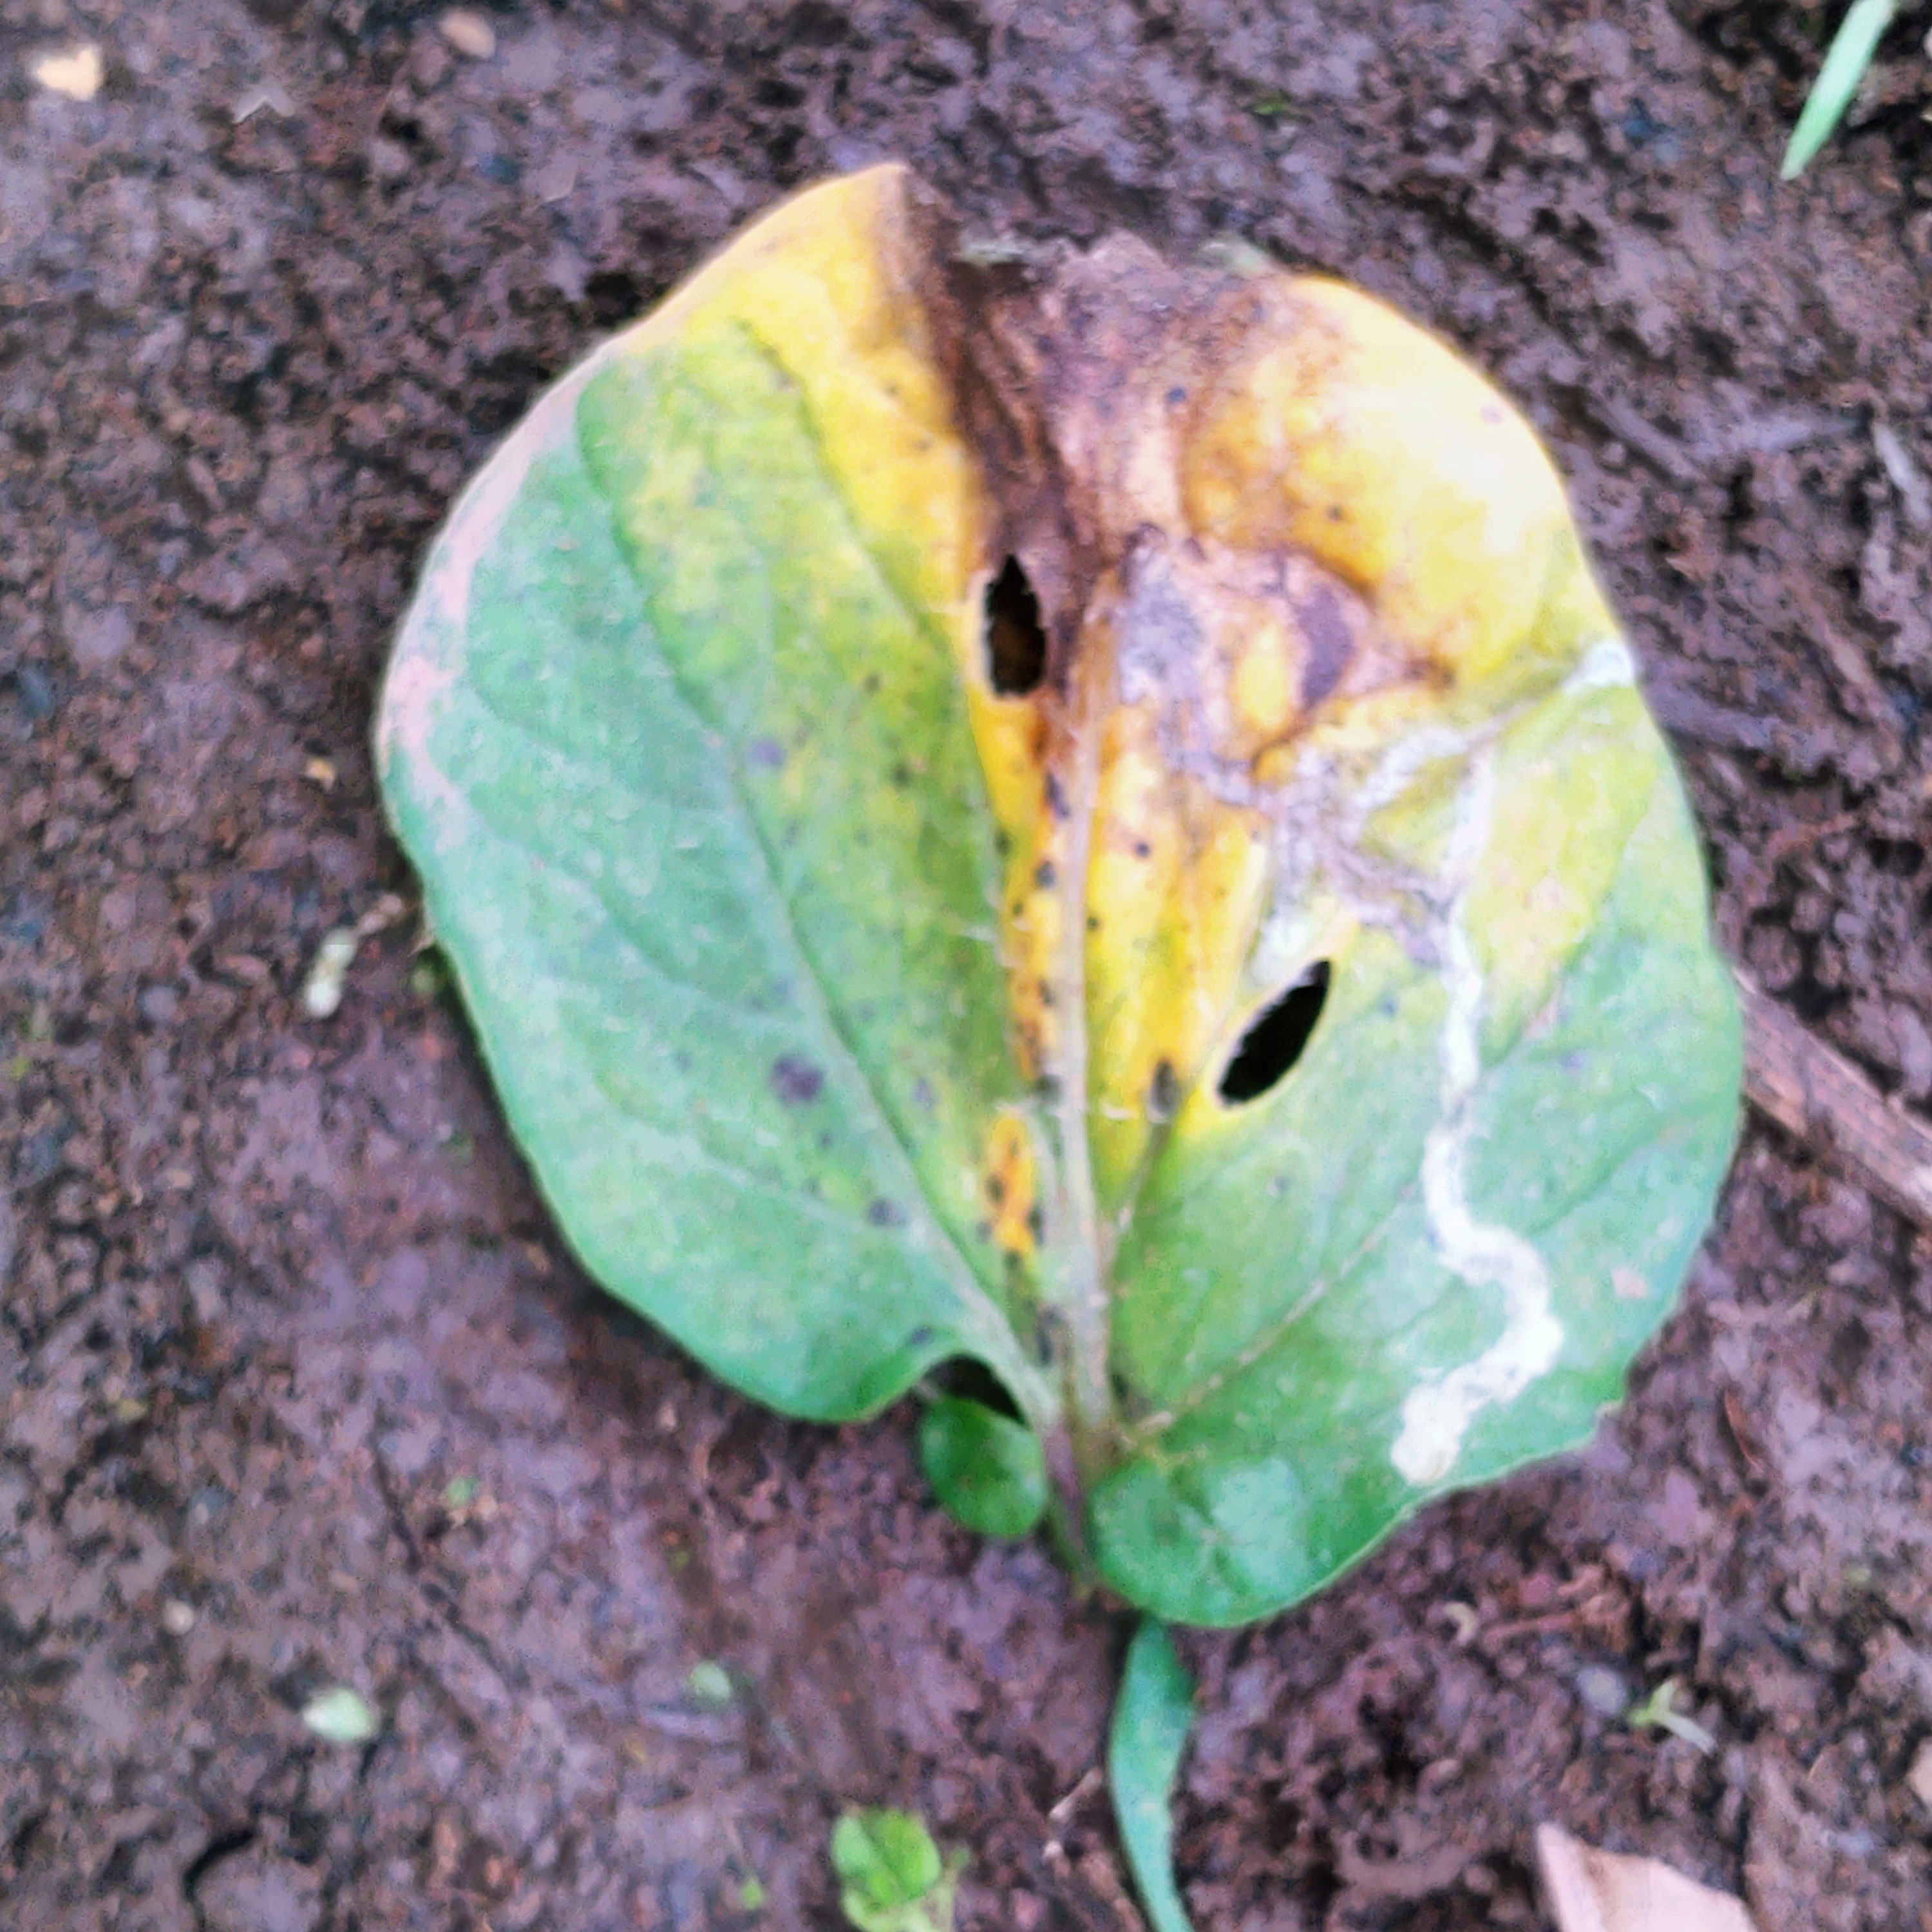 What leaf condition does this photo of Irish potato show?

late blight
